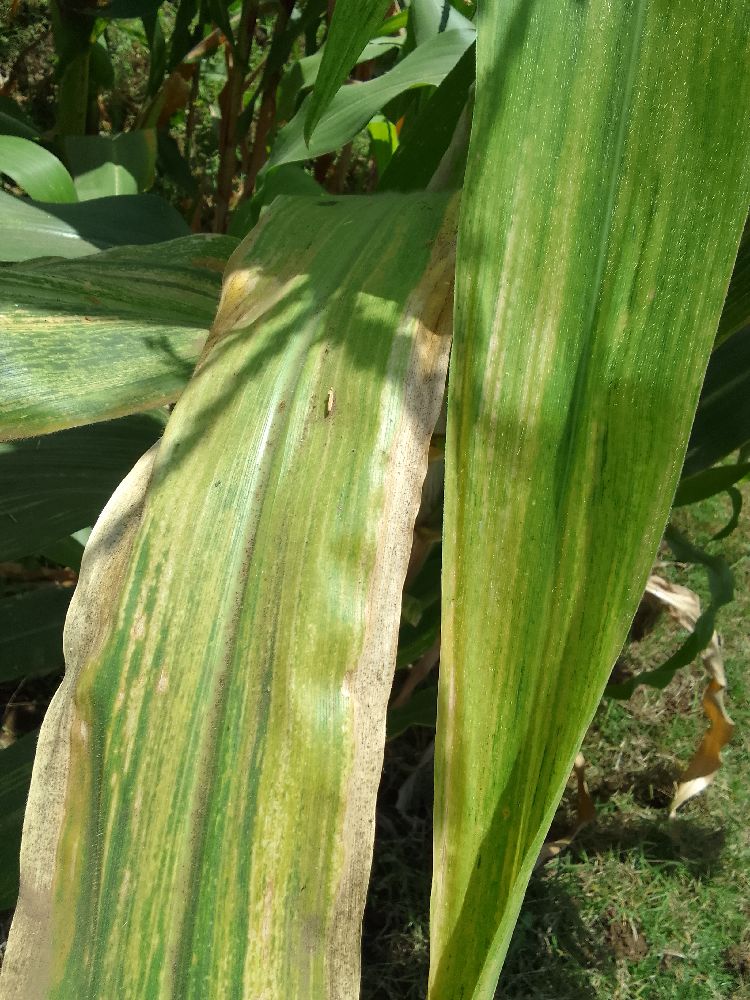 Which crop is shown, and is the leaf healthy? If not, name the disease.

maize, maize lethal necrosis
